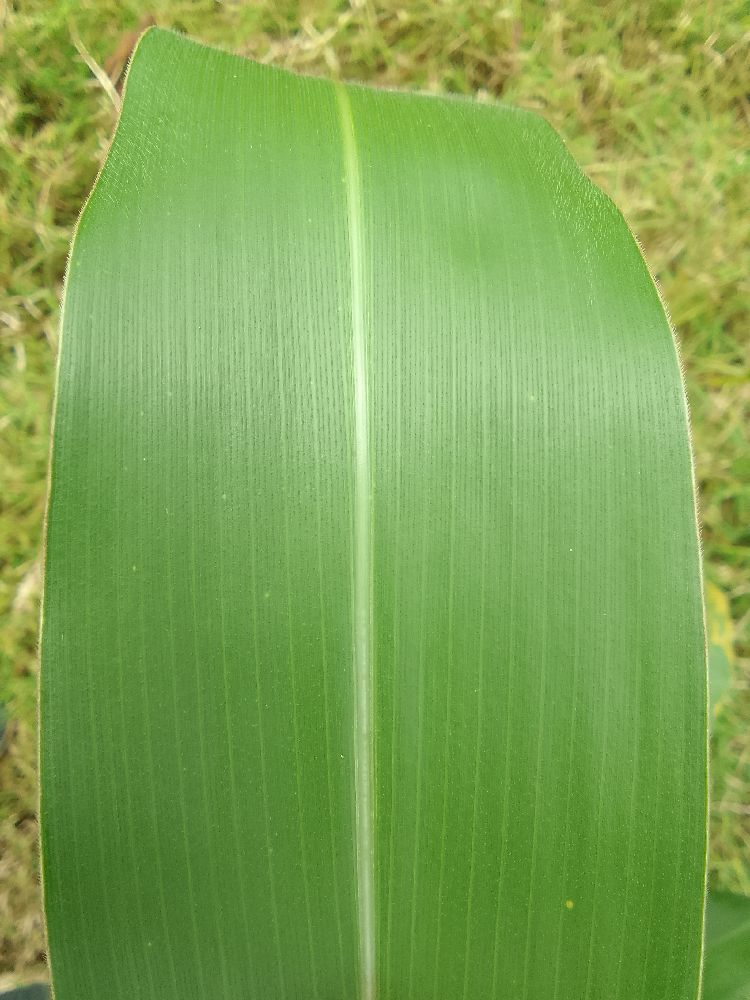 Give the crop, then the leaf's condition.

maize, healthy
